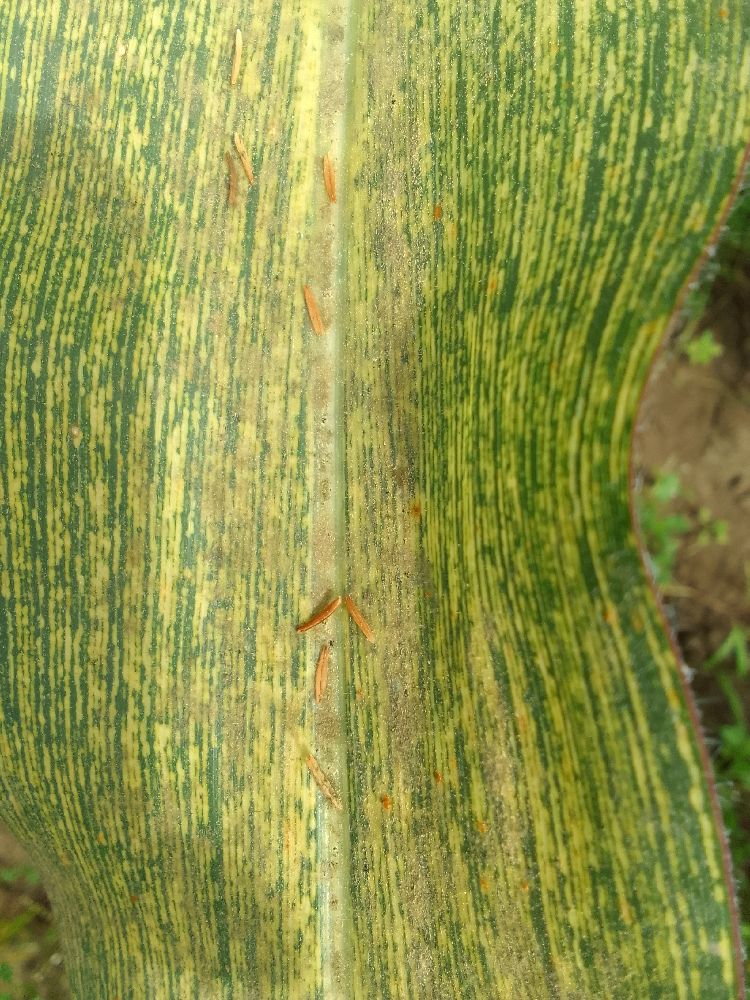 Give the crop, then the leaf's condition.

maize, maize streak virus
